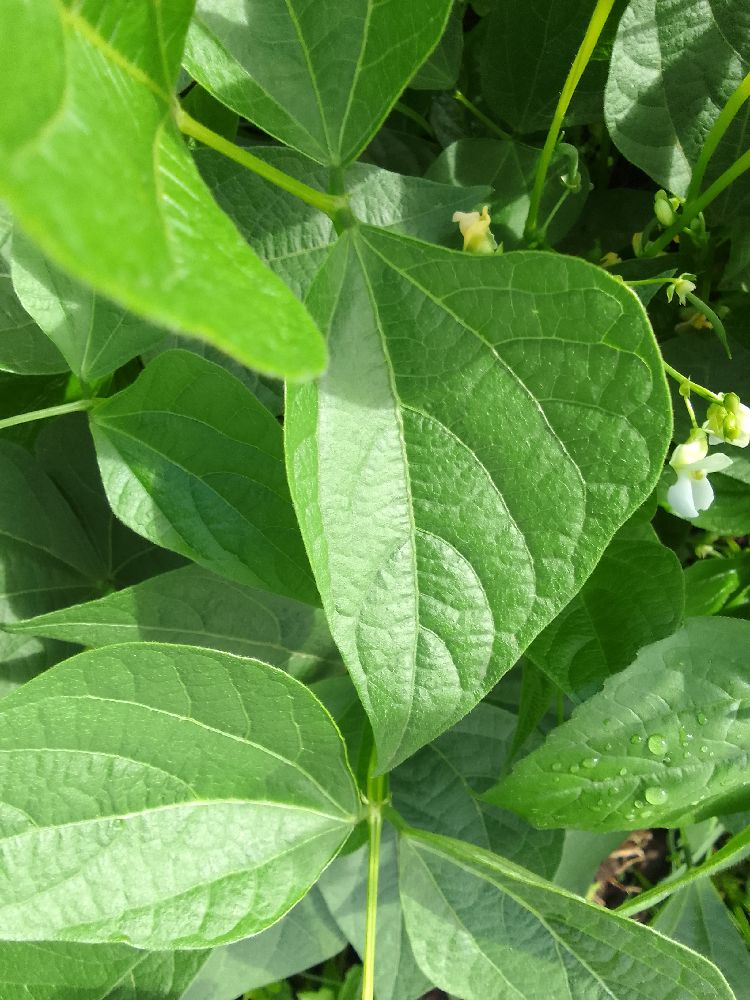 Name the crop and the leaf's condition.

common bean, healthy
